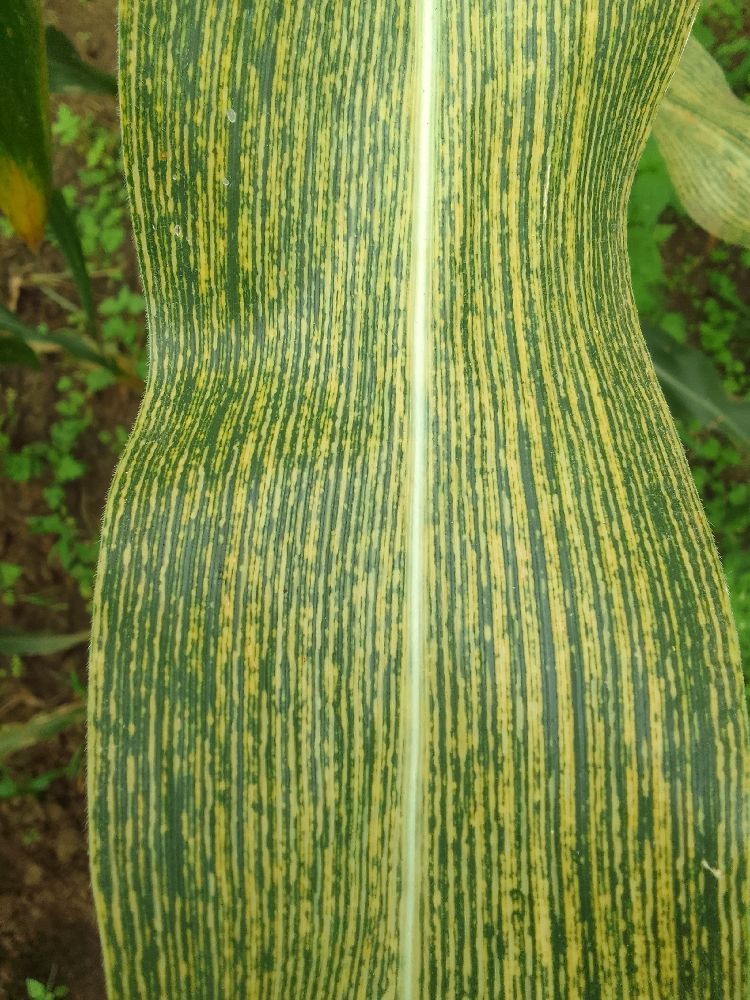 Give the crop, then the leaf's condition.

maize, maize streak virus
